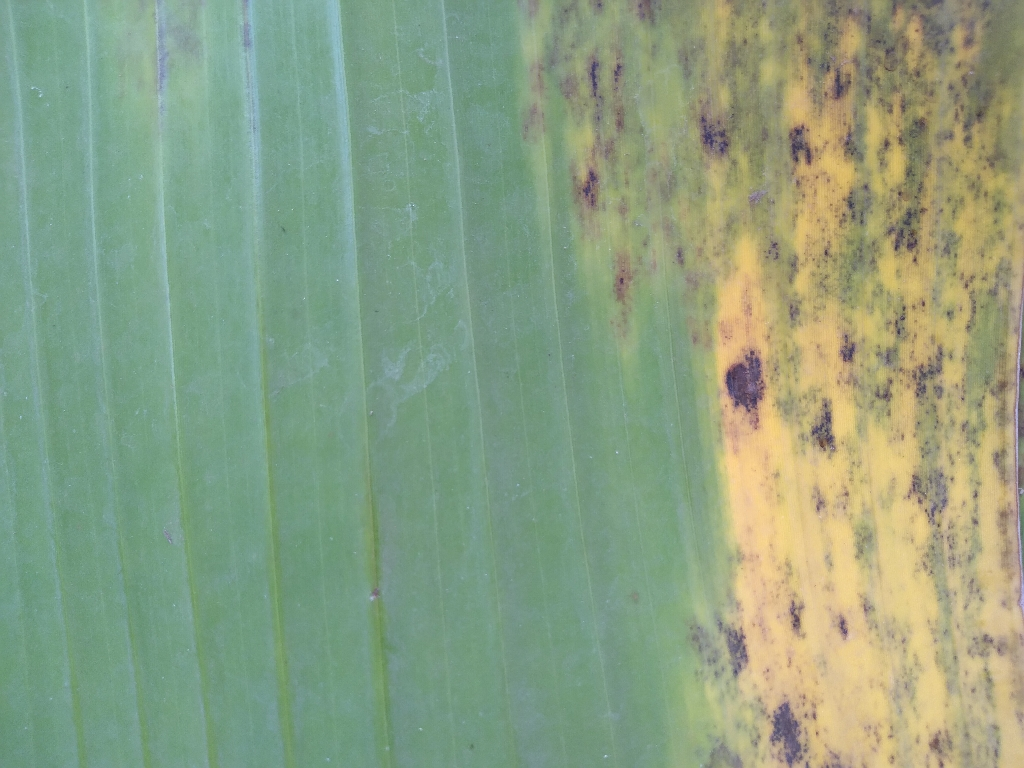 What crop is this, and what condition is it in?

banana, black sigatoka
